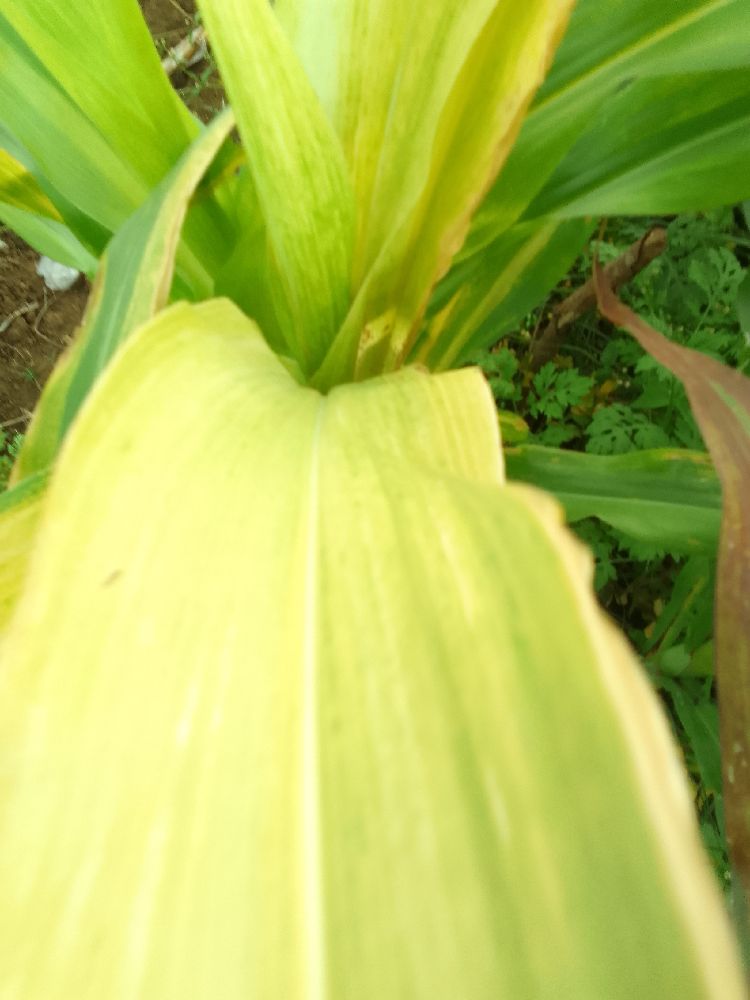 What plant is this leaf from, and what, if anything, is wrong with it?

maize, maize lethal necrosis
